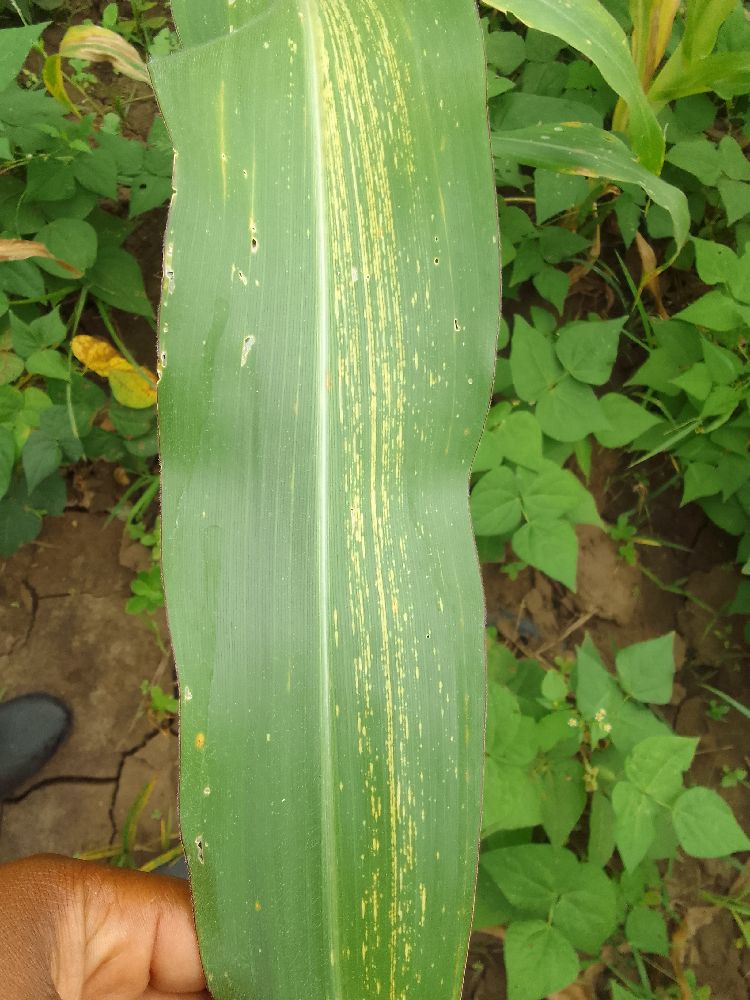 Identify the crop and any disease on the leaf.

maize, maize streak virus
